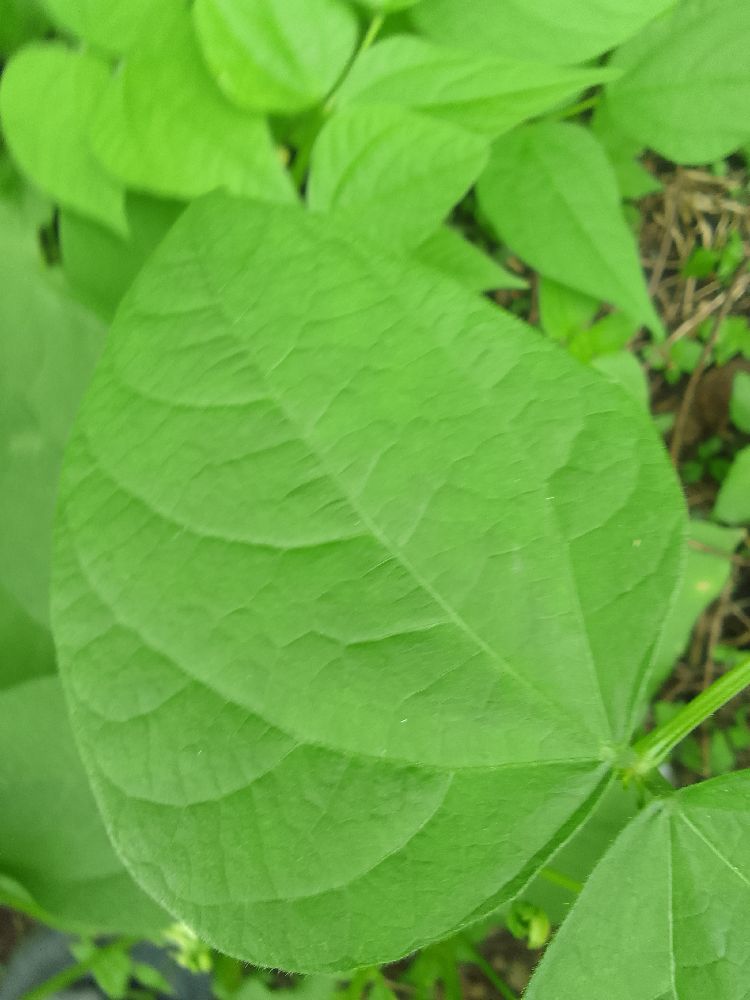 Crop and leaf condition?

common bean, healthy
